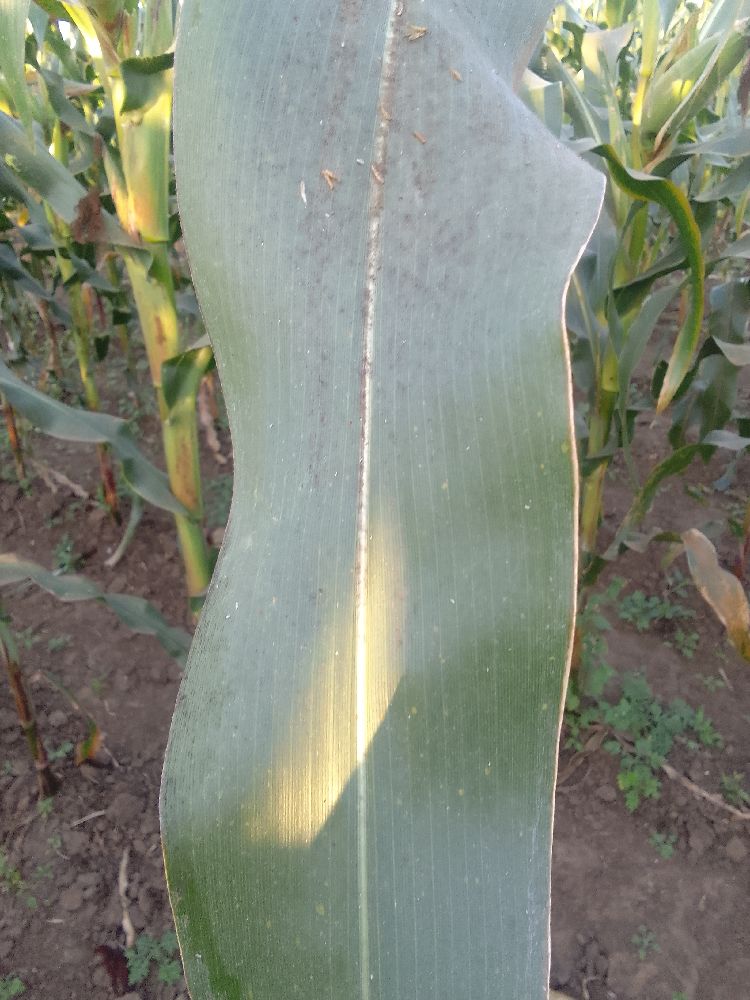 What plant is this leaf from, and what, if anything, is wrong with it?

maize, healthy
